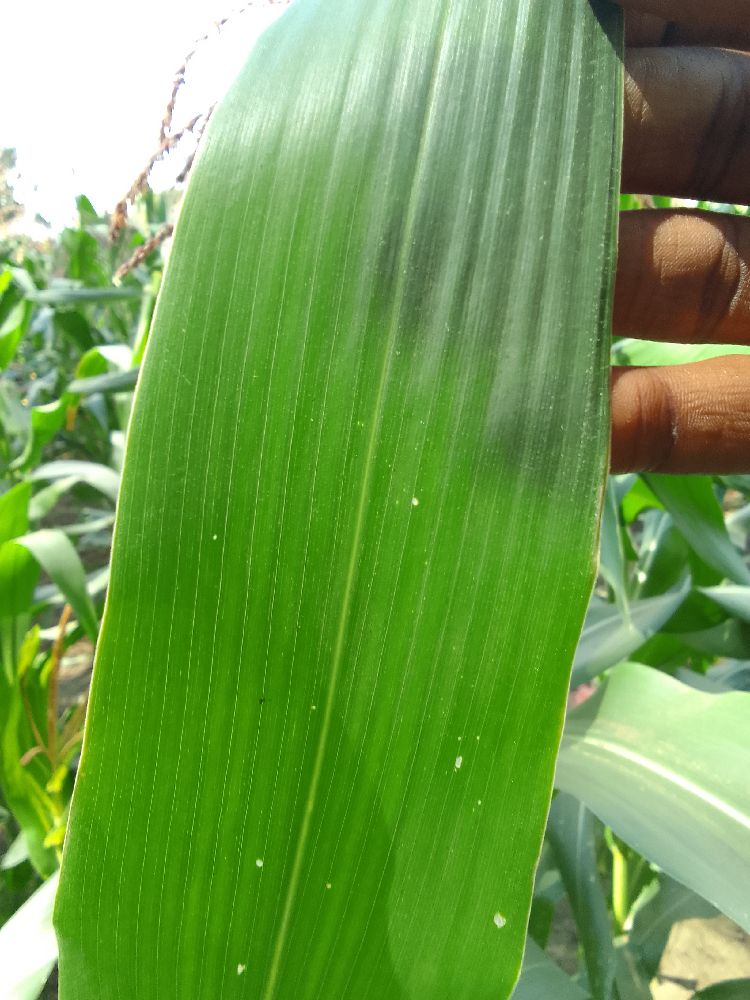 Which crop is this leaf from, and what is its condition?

maize, healthy
